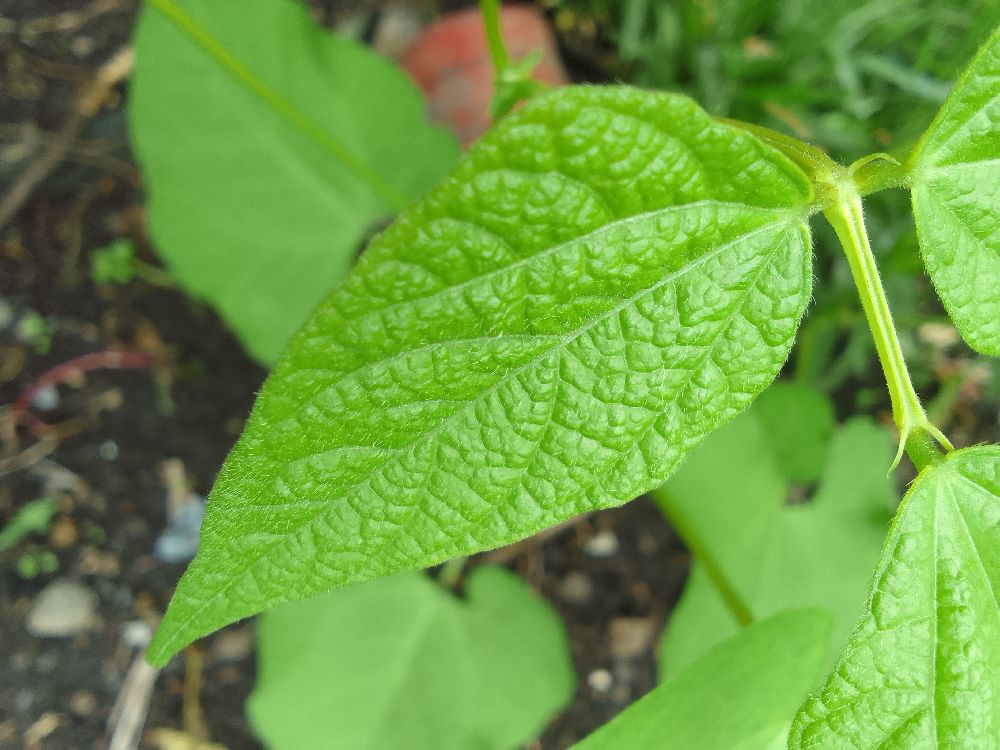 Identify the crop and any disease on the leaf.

common bean, healthy
